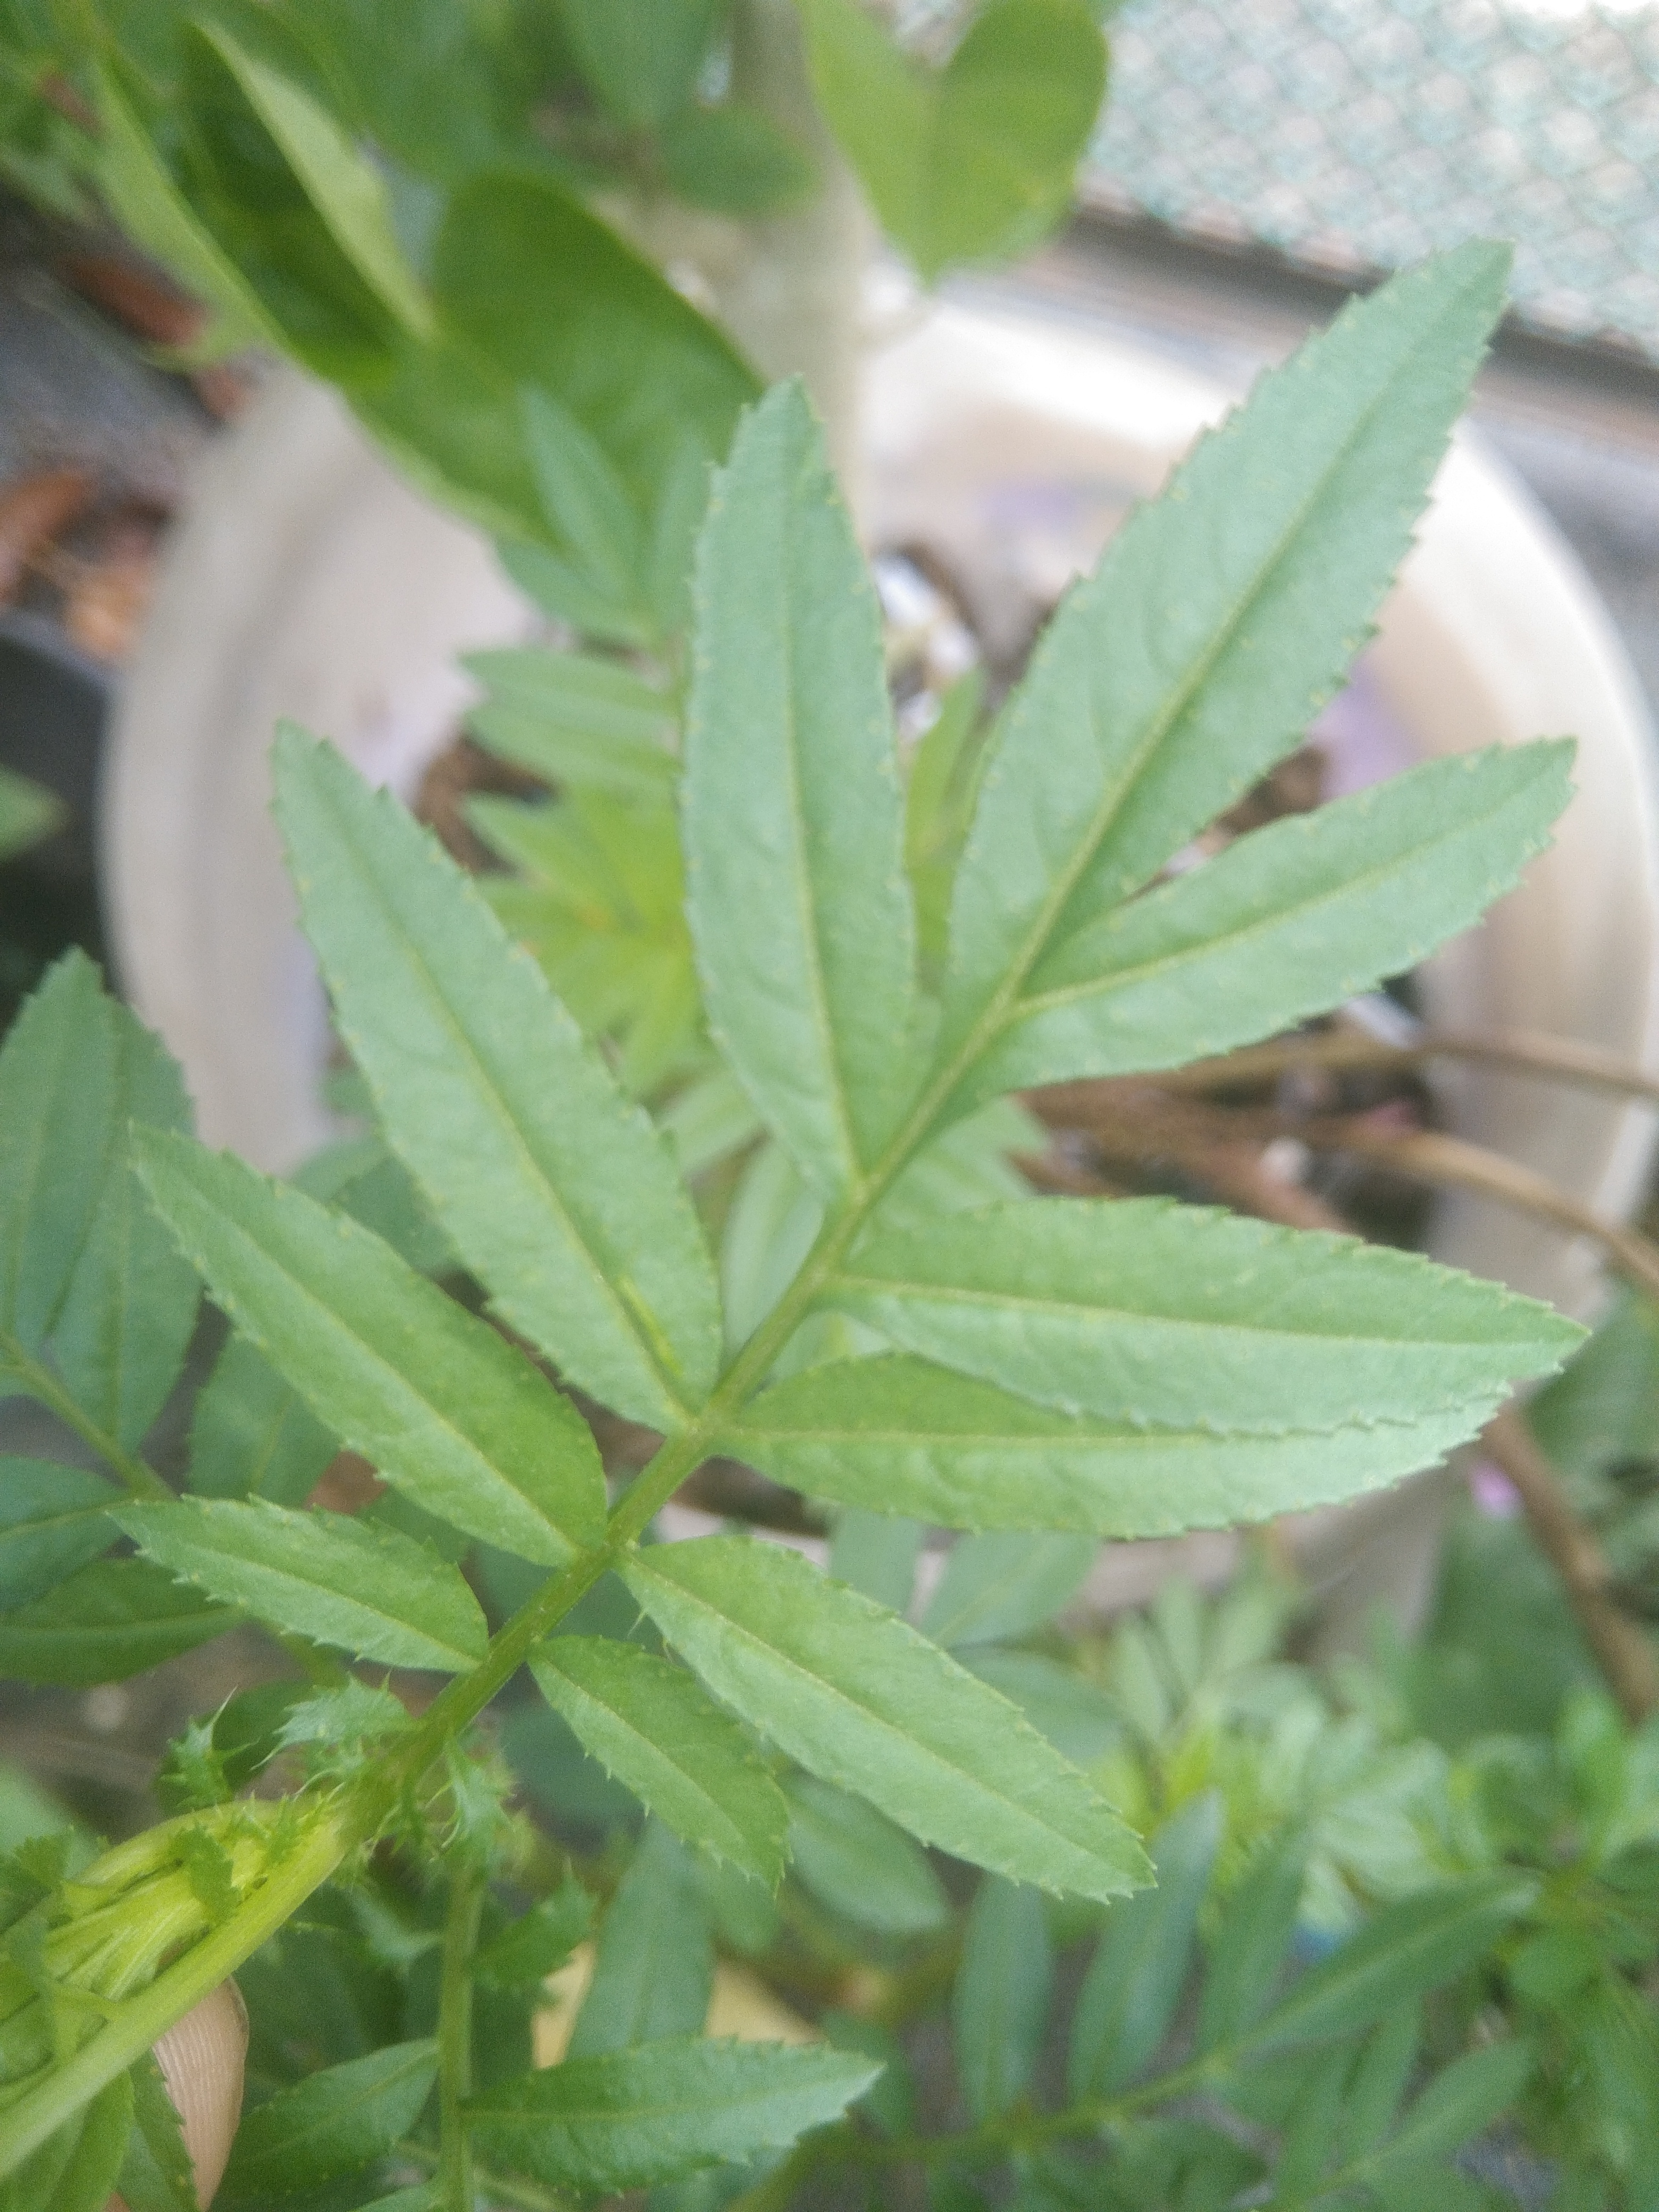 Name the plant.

marigold
